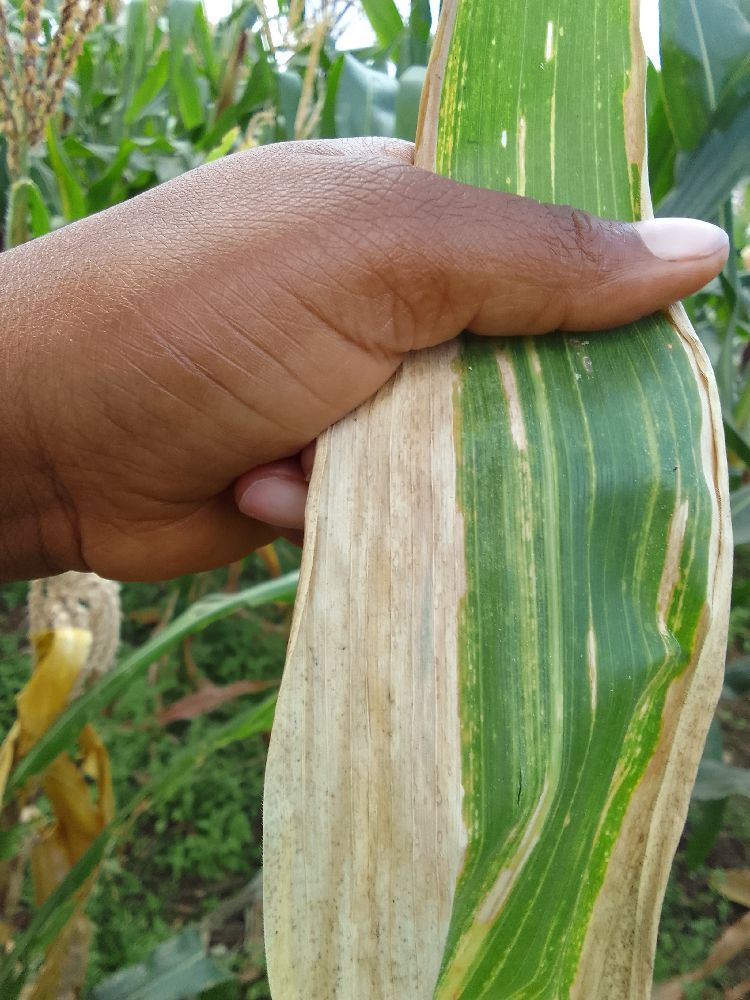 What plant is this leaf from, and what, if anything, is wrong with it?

maize, maize lethal necrosis
